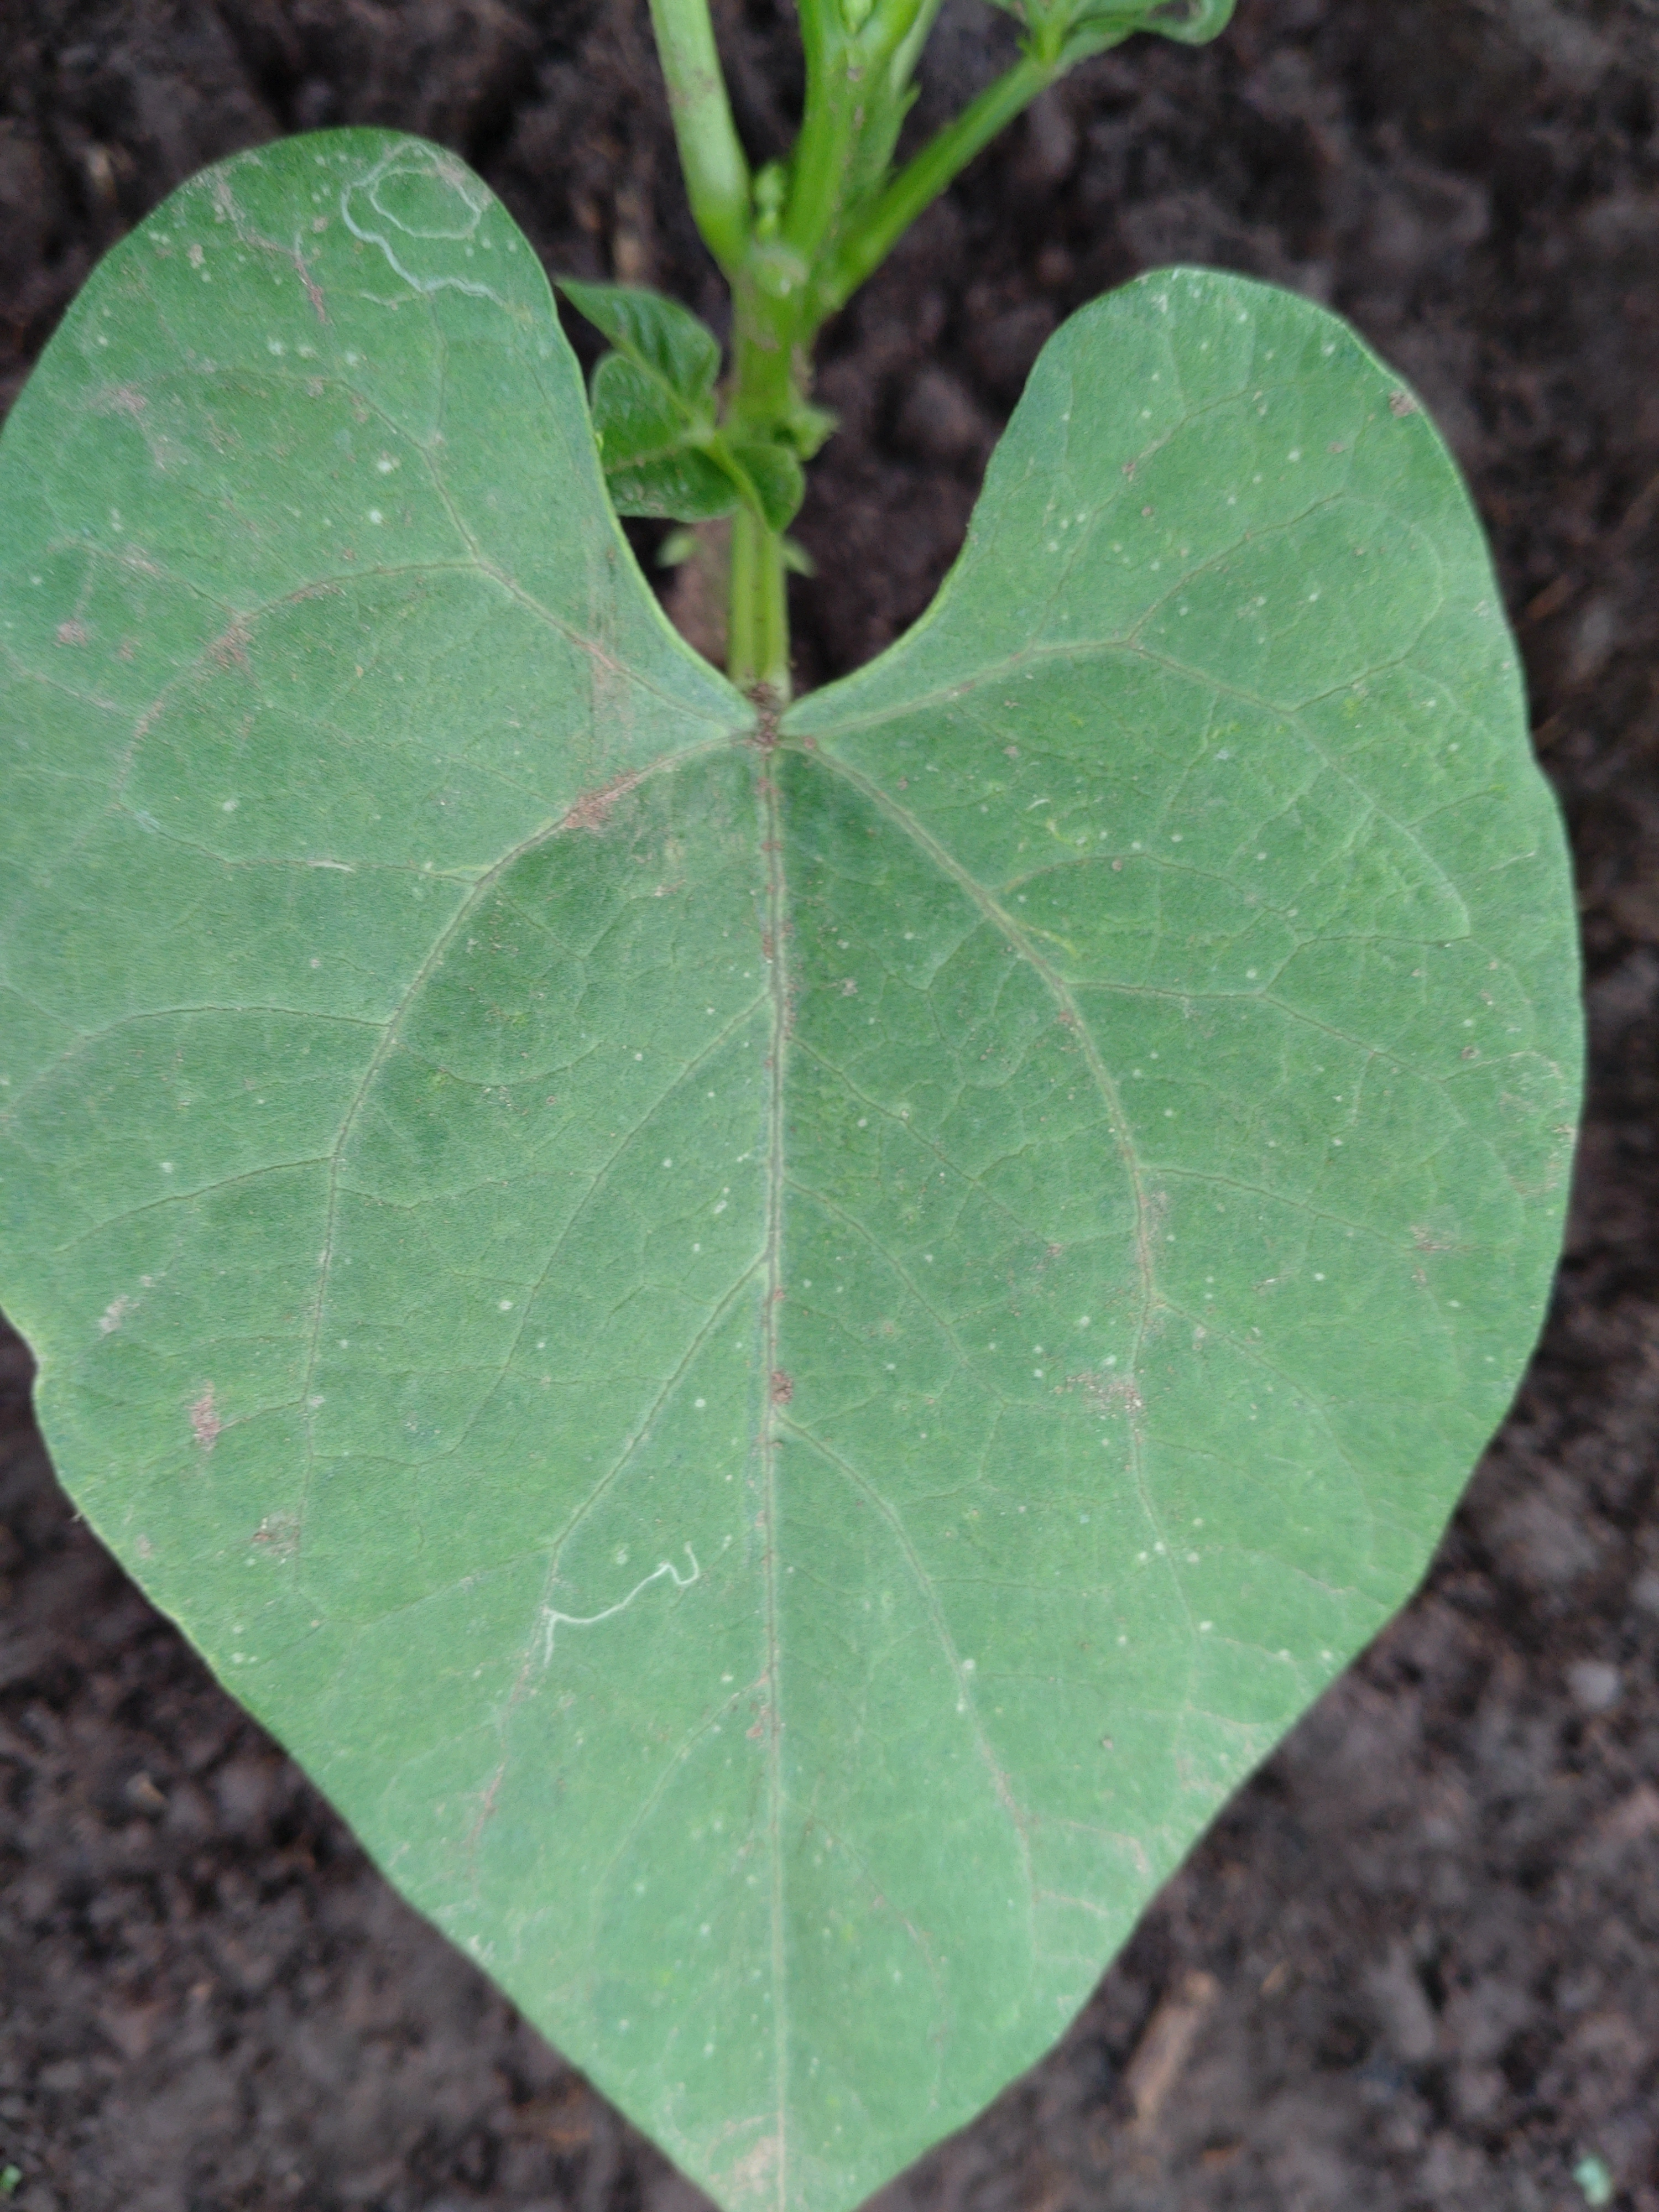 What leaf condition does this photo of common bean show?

healthy
